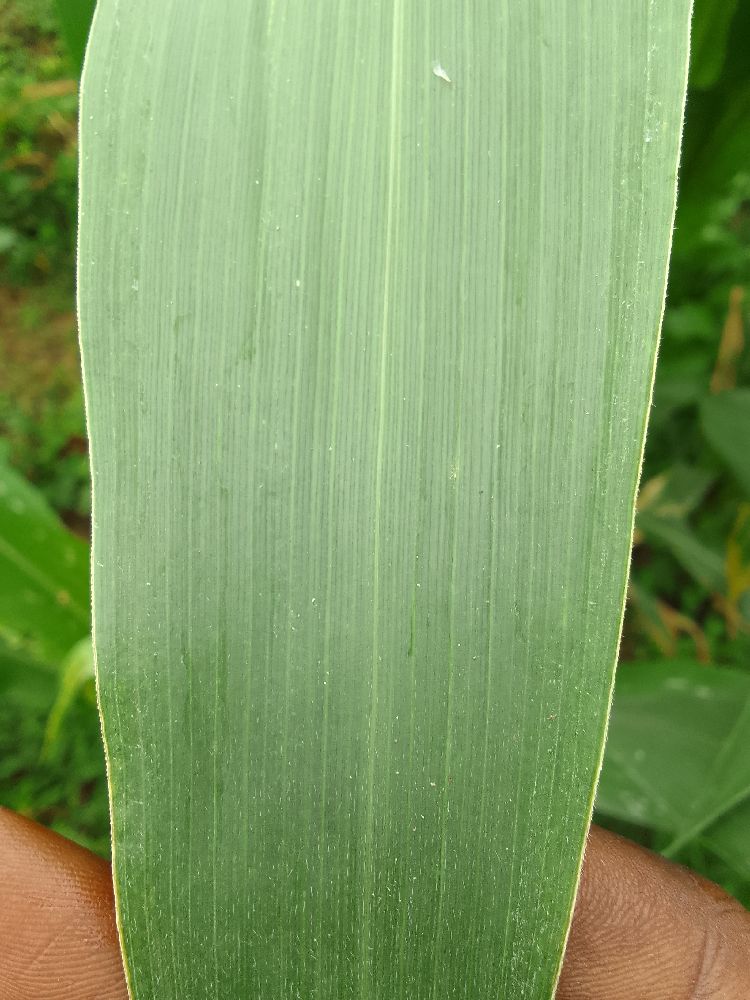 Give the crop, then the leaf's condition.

maize, healthy
